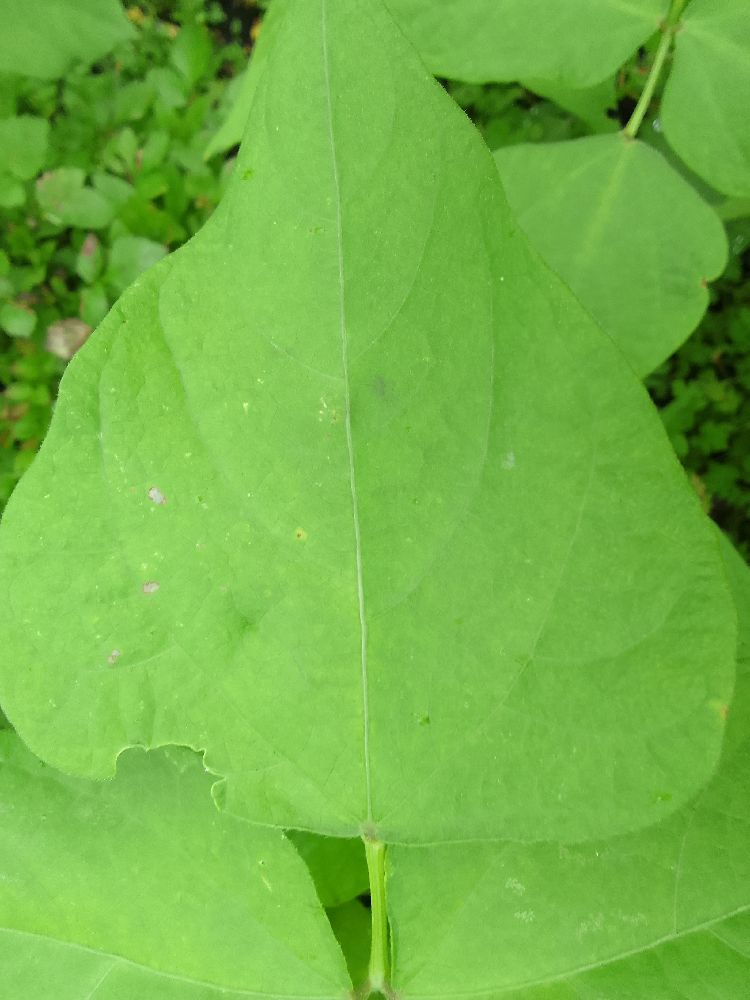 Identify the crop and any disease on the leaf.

common bean, healthy
